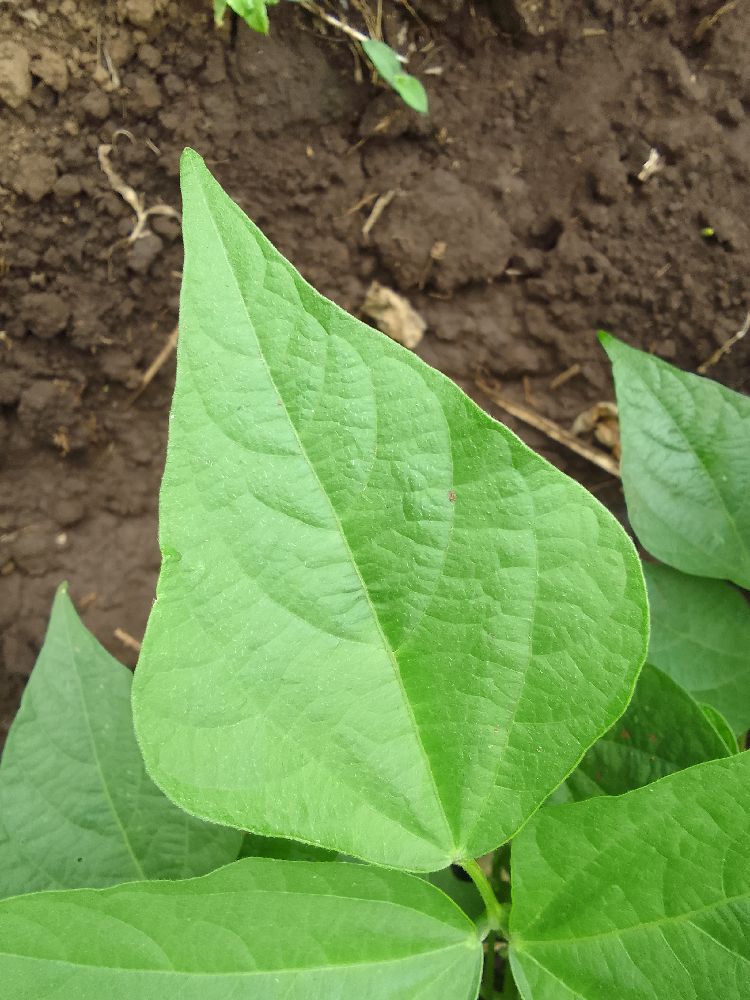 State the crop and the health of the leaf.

common bean, healthy
